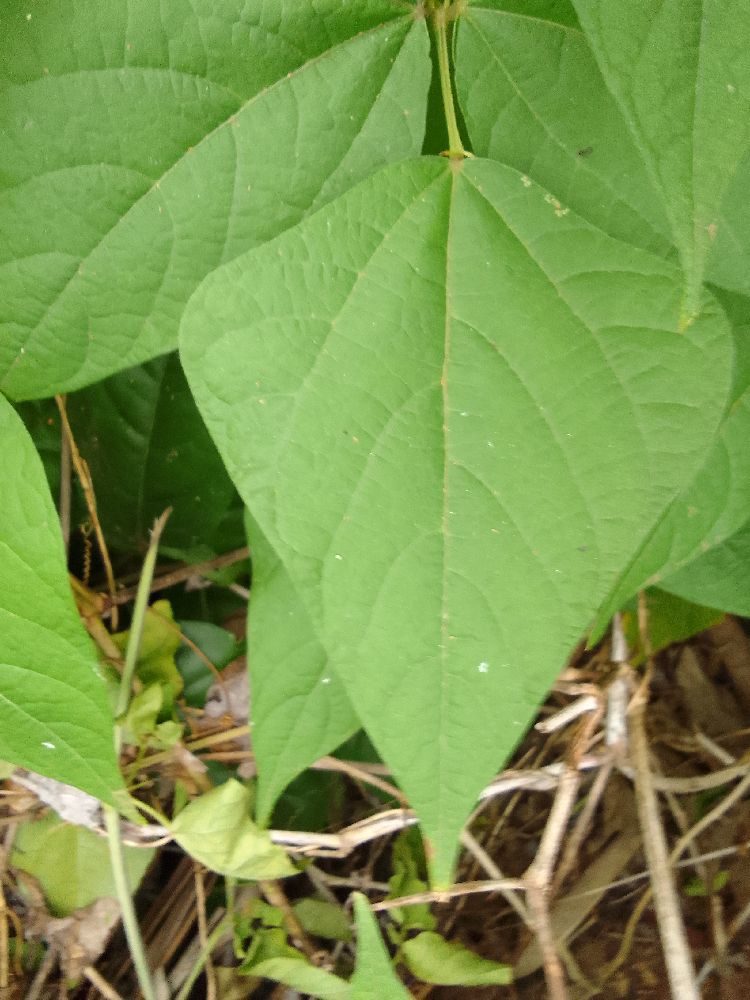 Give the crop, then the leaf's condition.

common bean, healthy
